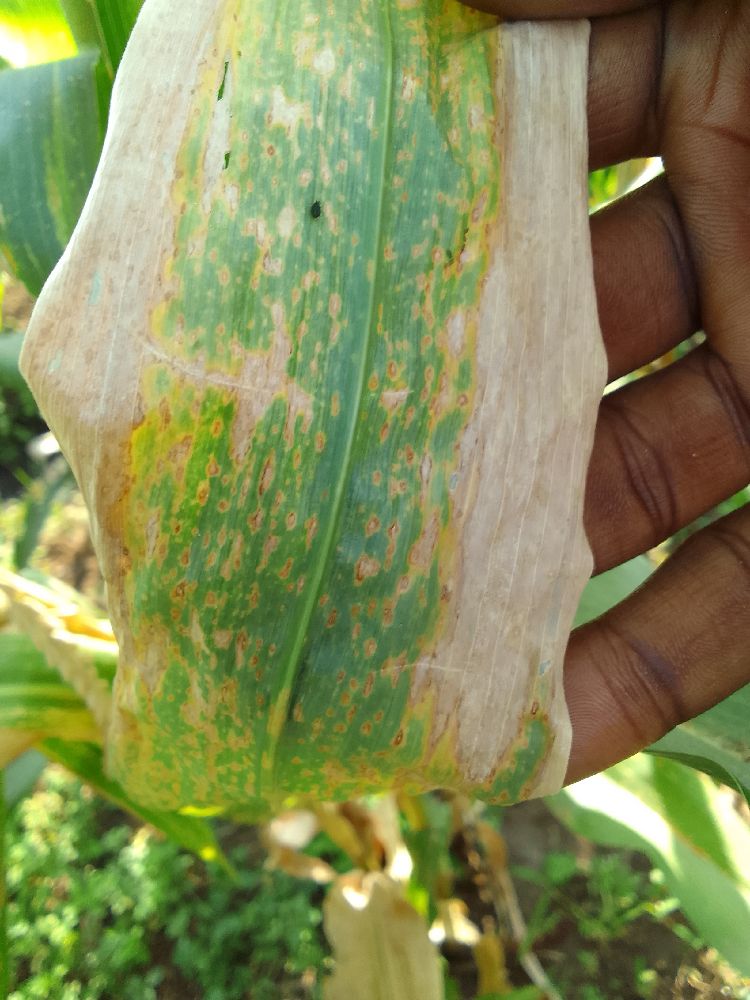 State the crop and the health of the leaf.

maize, maize lethal necrosis
